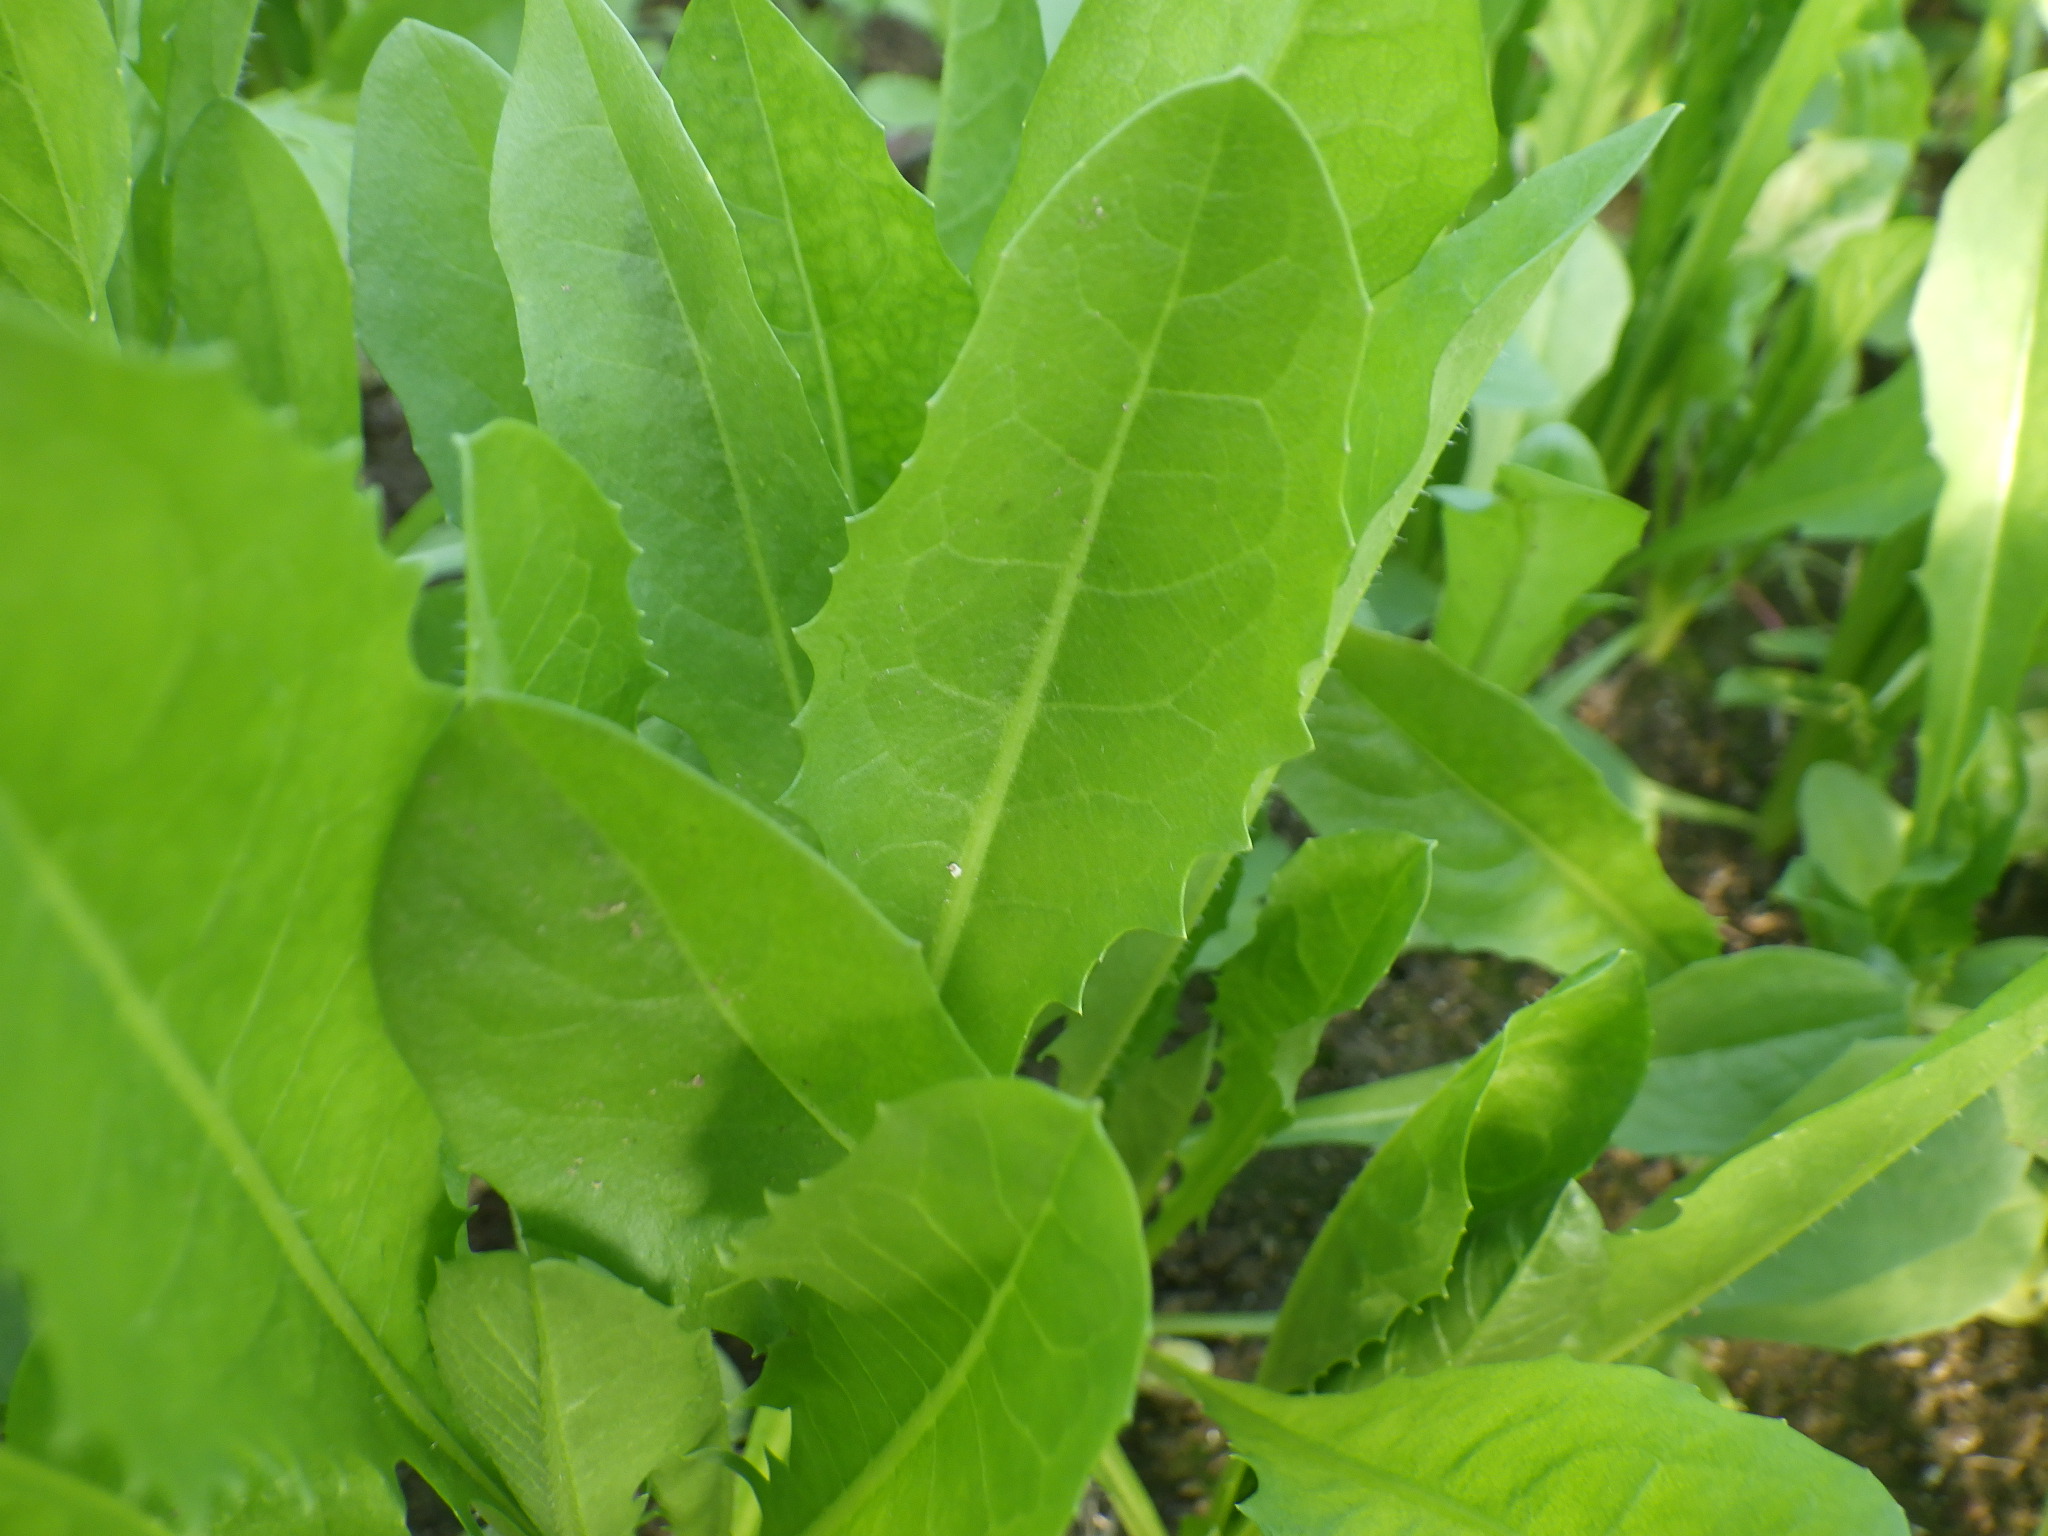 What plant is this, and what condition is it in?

chicory, healthy
